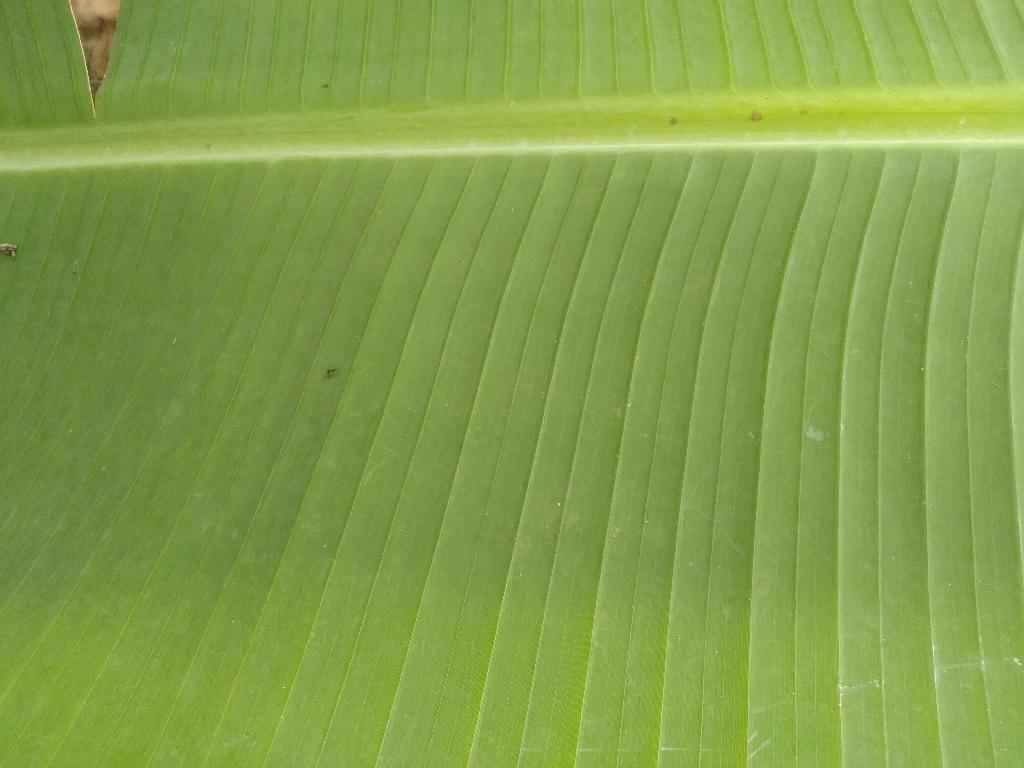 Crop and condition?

banana, healthy
